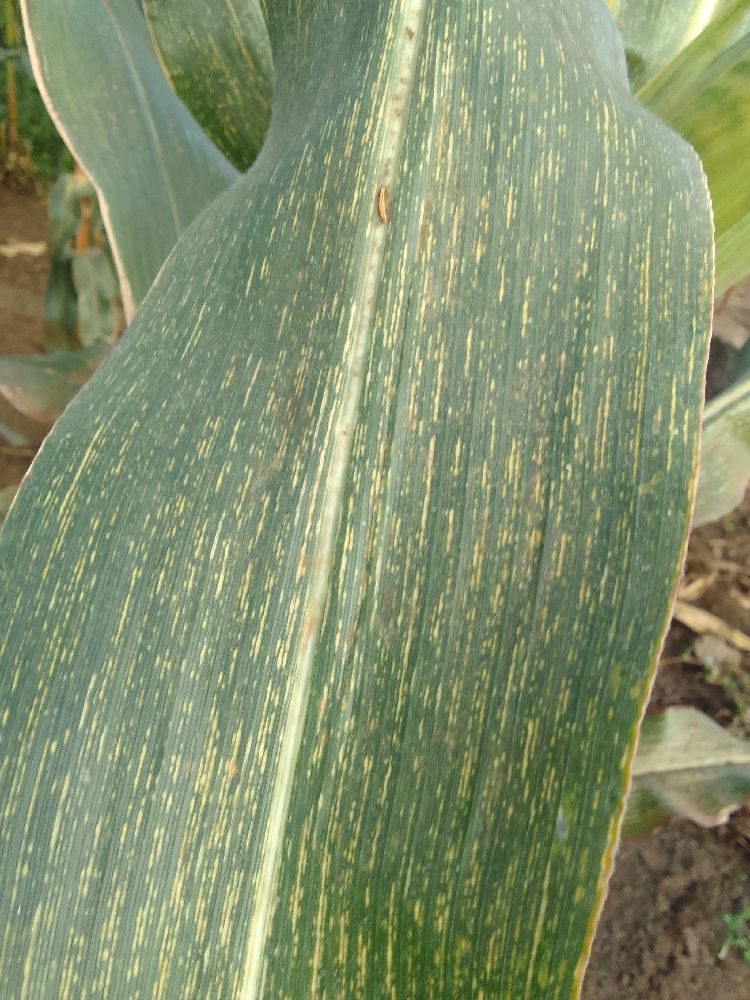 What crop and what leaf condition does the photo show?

maize, maize streak virus
